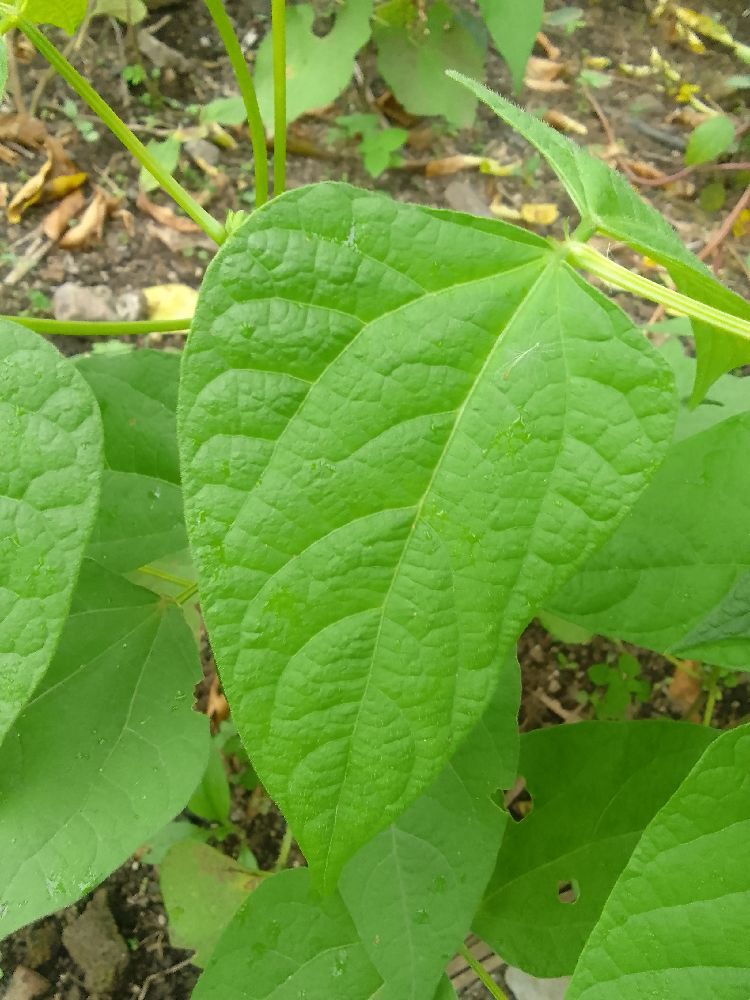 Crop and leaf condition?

common bean, healthy
